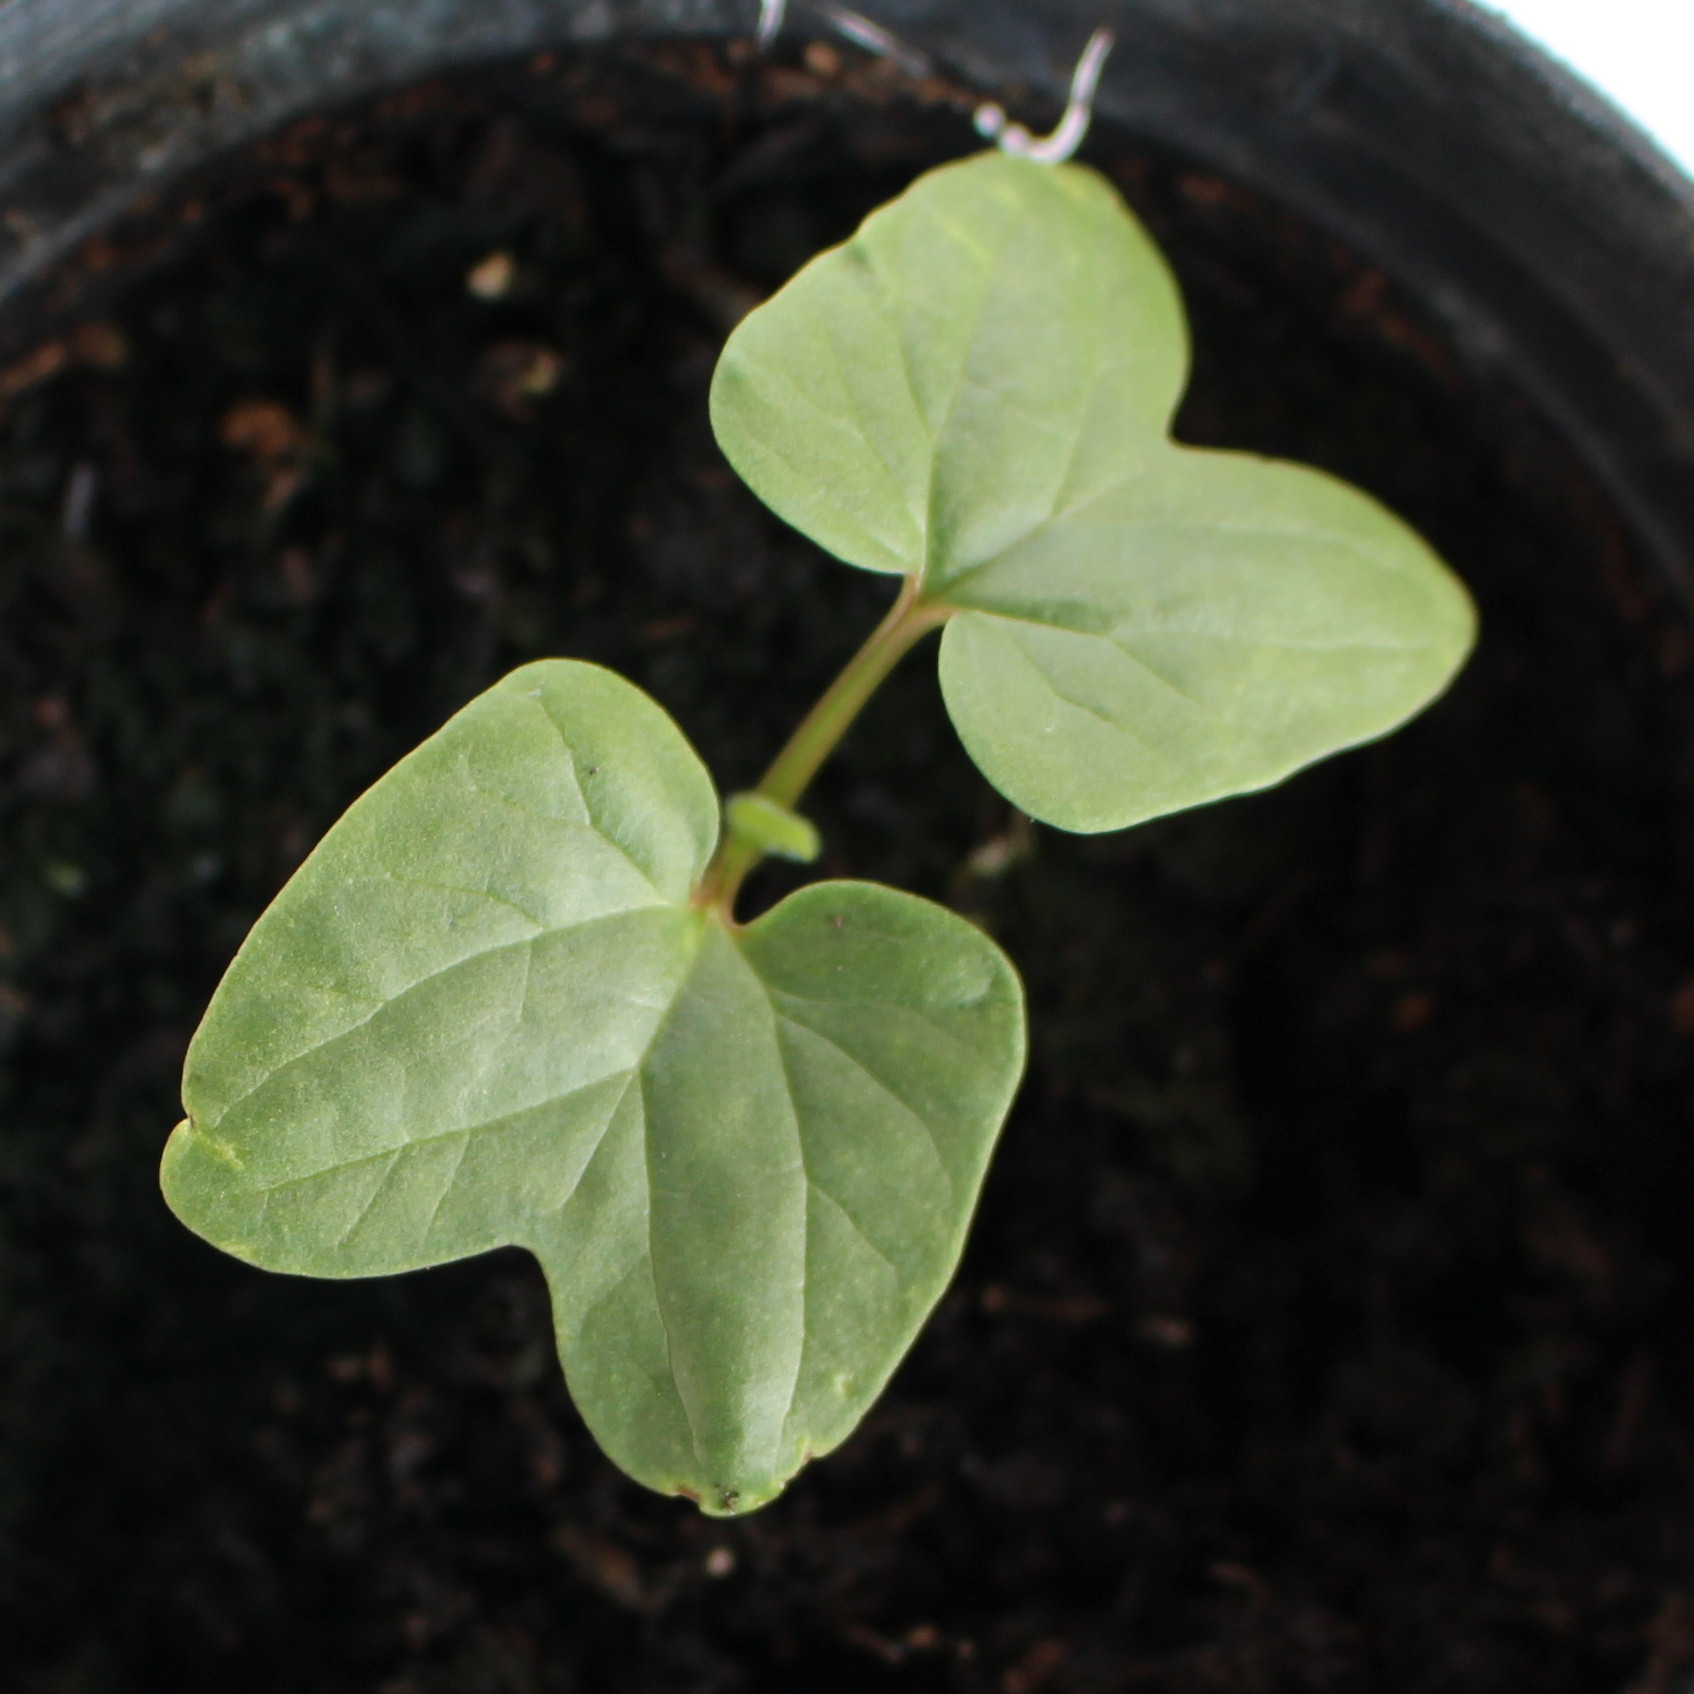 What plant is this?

Convolvulus arvensis
